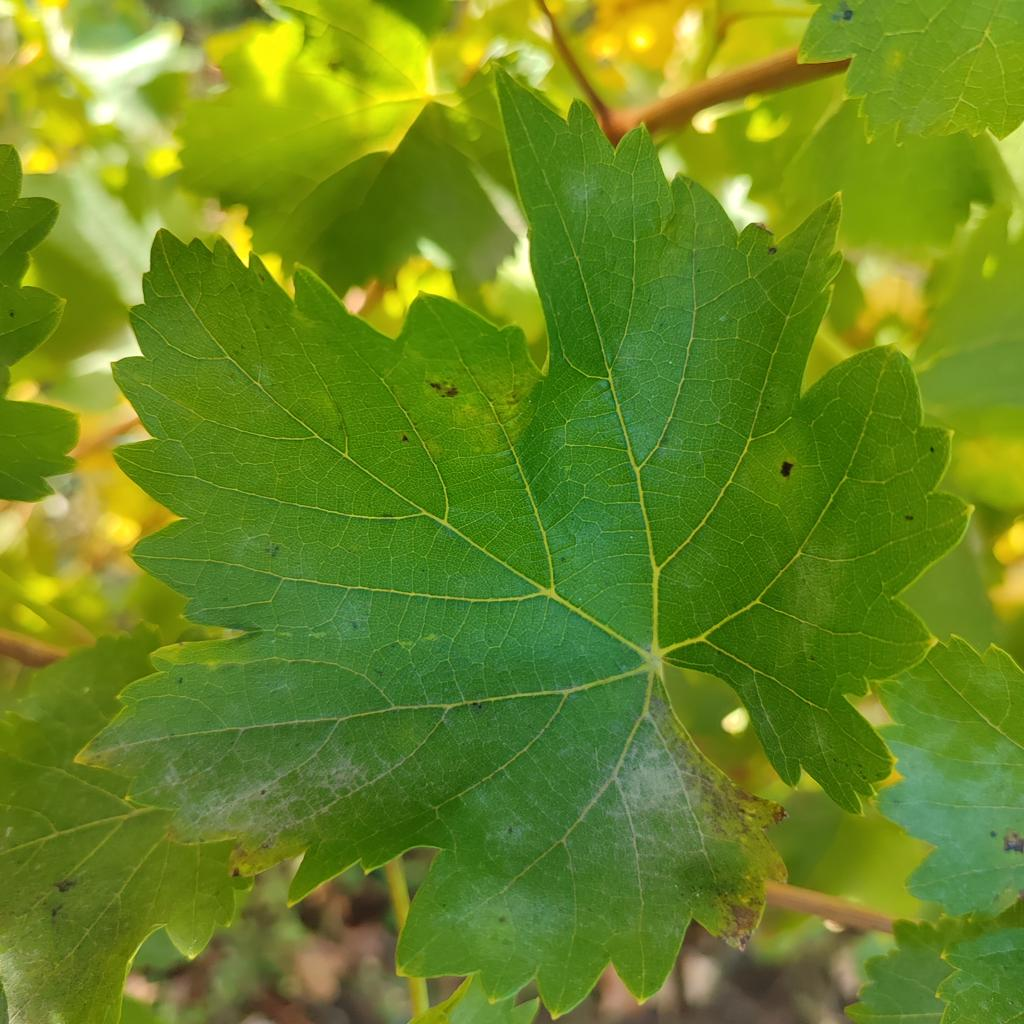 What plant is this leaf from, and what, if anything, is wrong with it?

grapevine, powdery mildew
